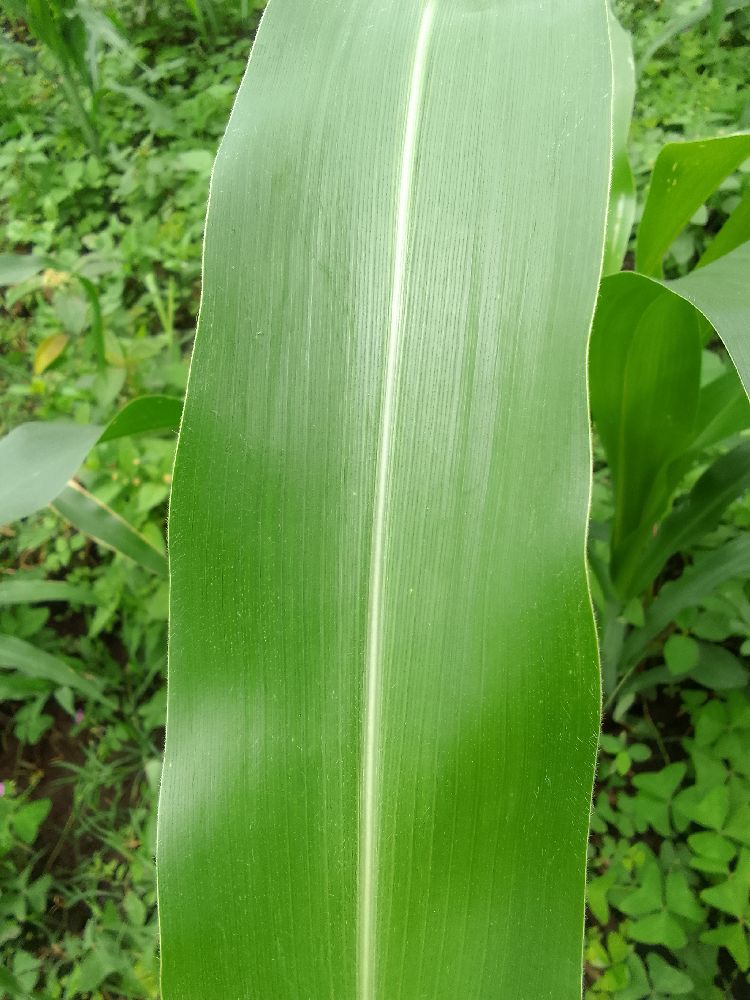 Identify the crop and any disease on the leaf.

maize, healthy
